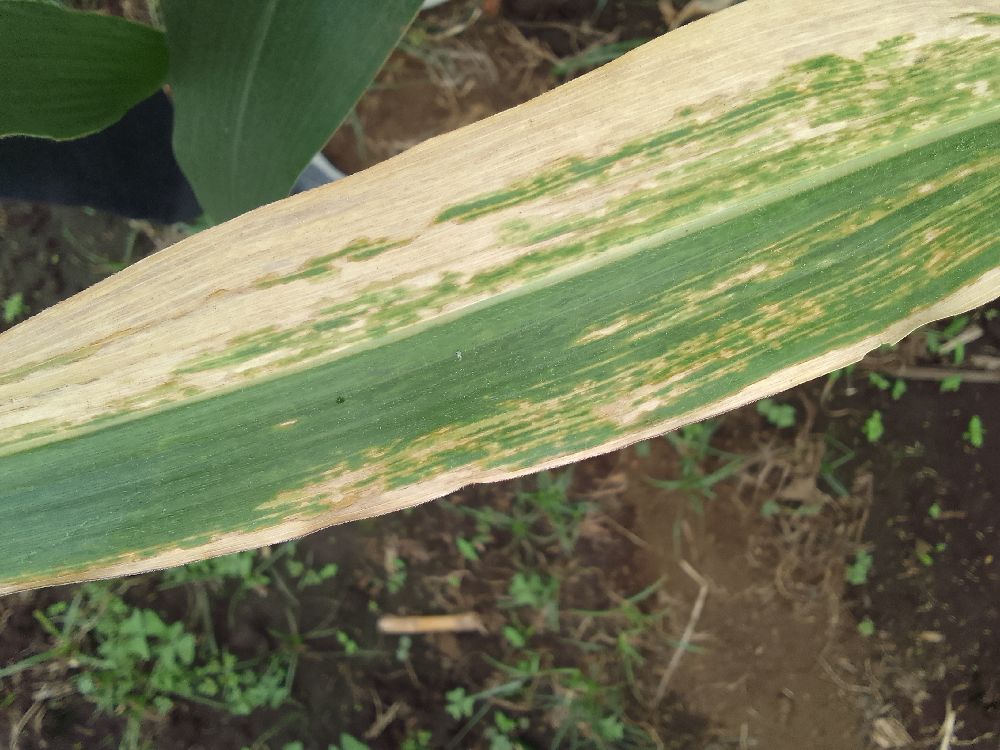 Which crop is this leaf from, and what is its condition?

maize, maize lethal necrosis
